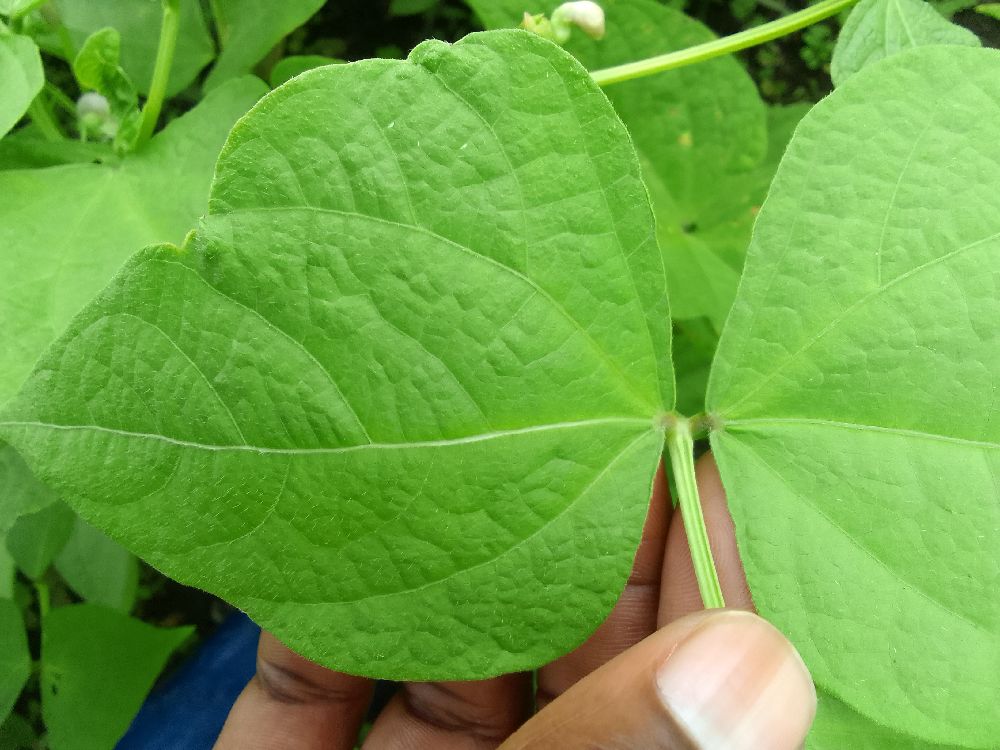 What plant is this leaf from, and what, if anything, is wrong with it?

common bean, healthy
